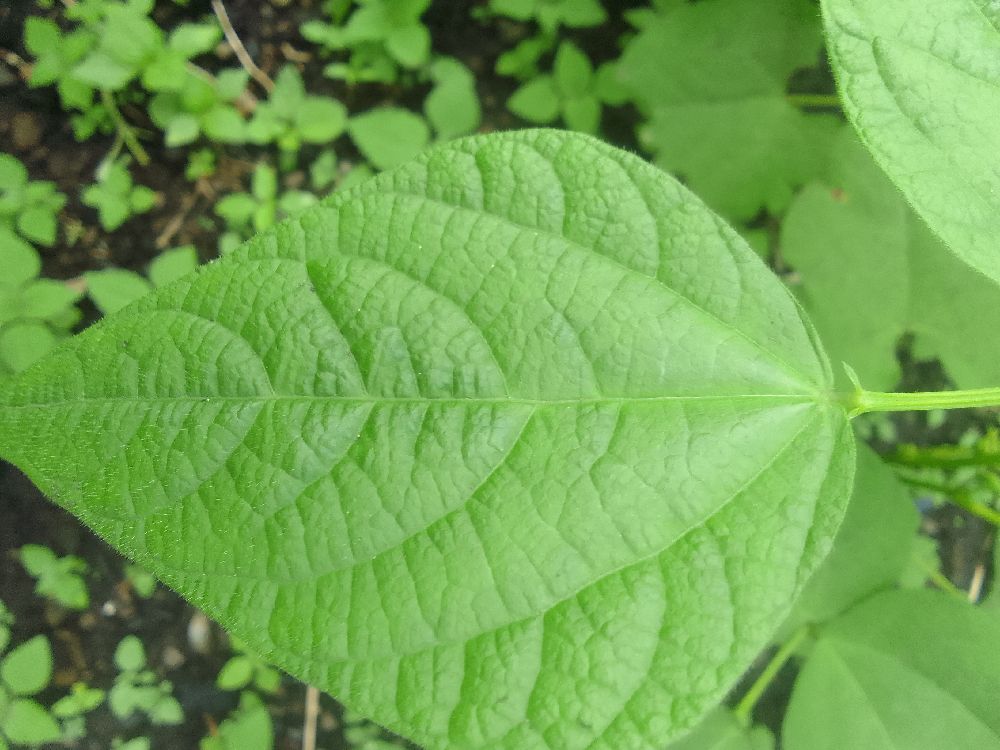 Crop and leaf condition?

common bean, healthy
